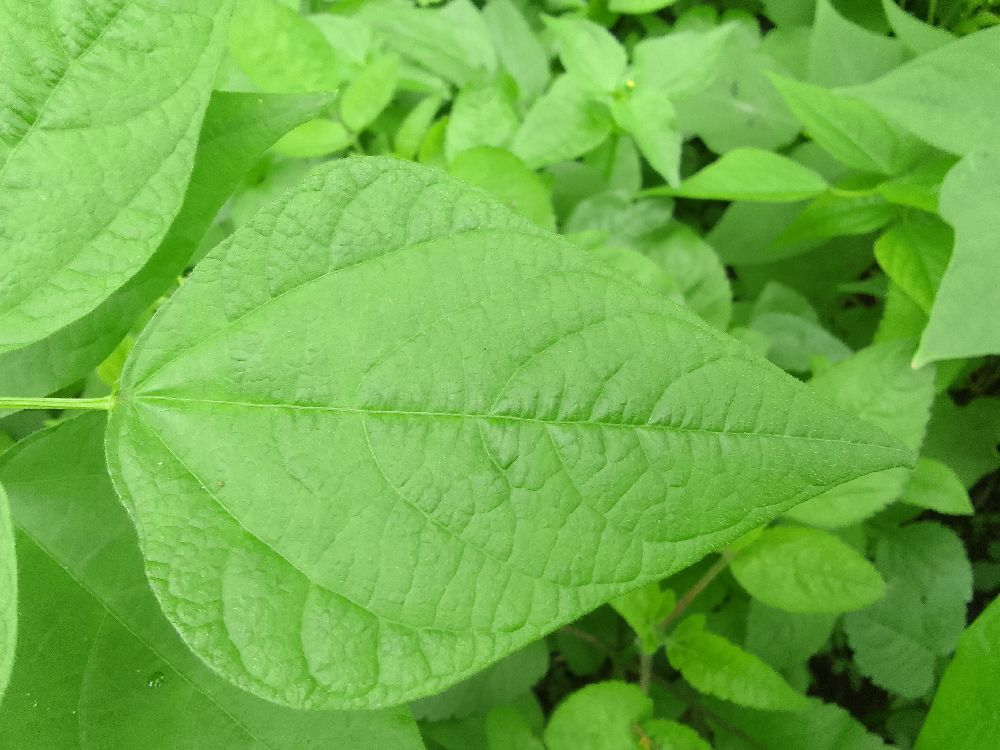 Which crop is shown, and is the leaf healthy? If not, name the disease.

common bean, healthy
